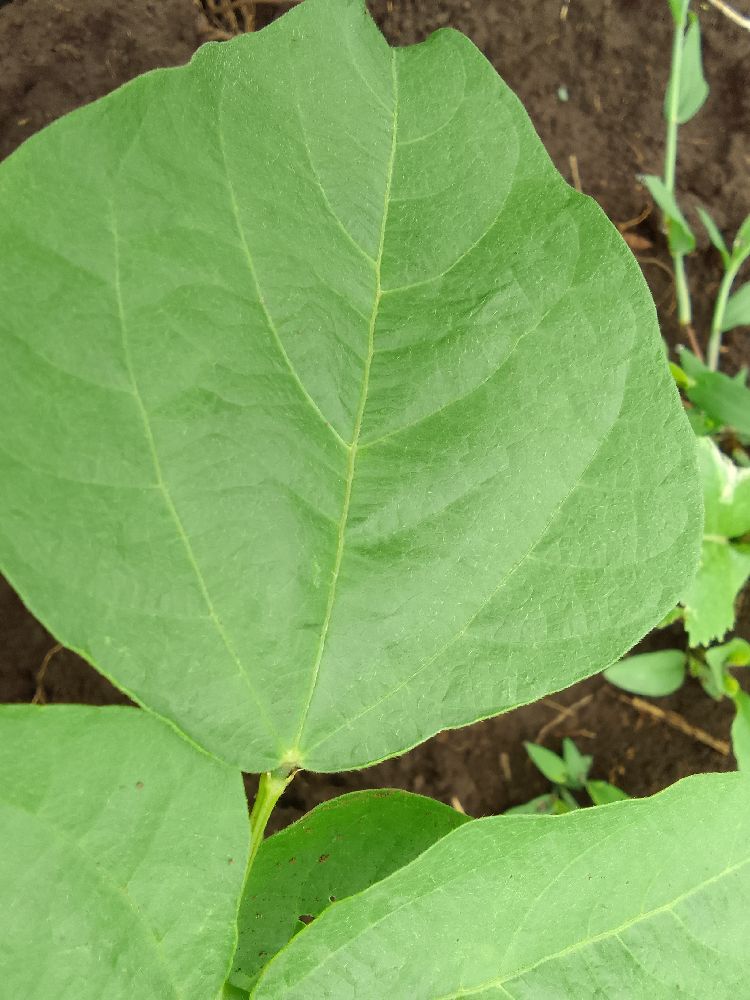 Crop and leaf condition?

common bean, healthy
